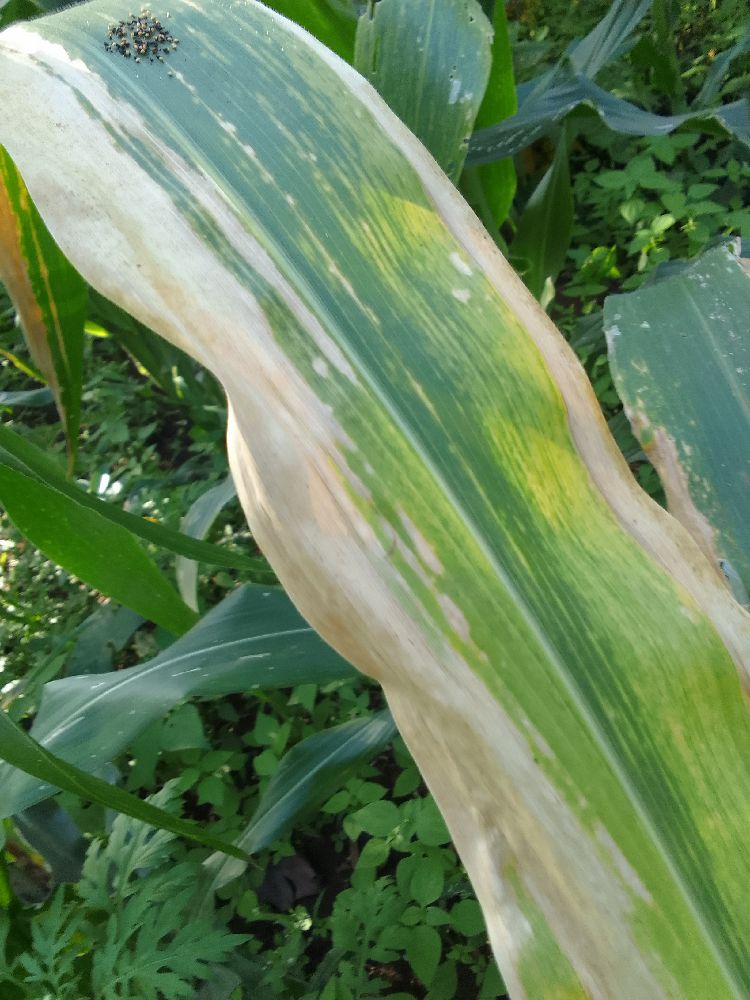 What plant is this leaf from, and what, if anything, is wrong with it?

maize, maize lethal necrosis
